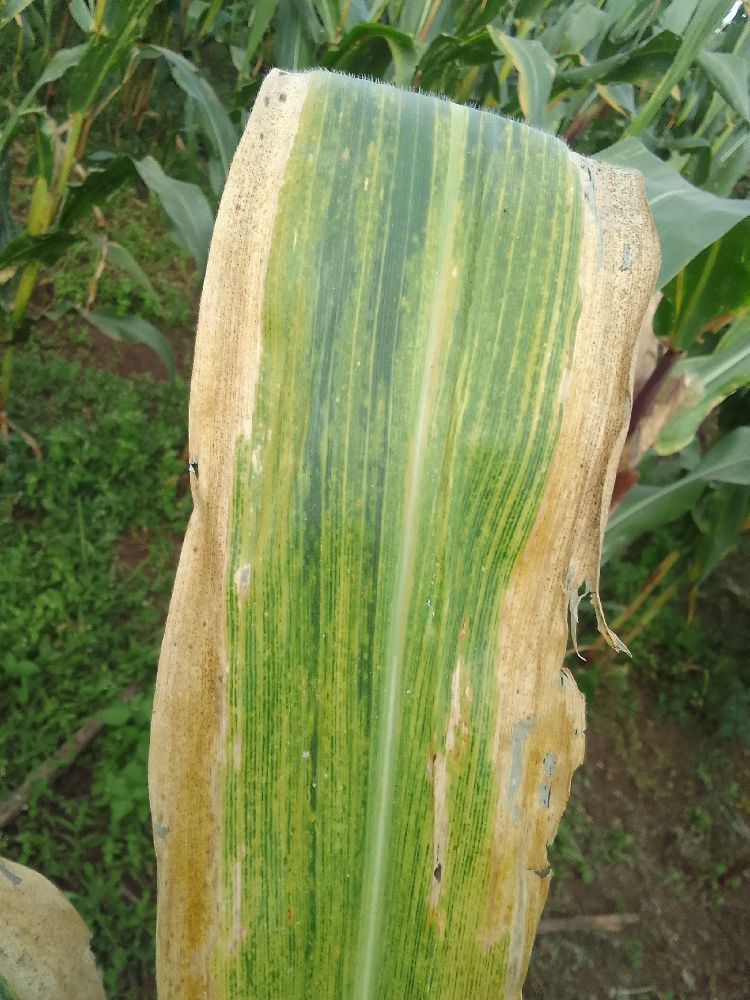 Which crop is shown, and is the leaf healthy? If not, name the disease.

maize, maize lethal necrosis
